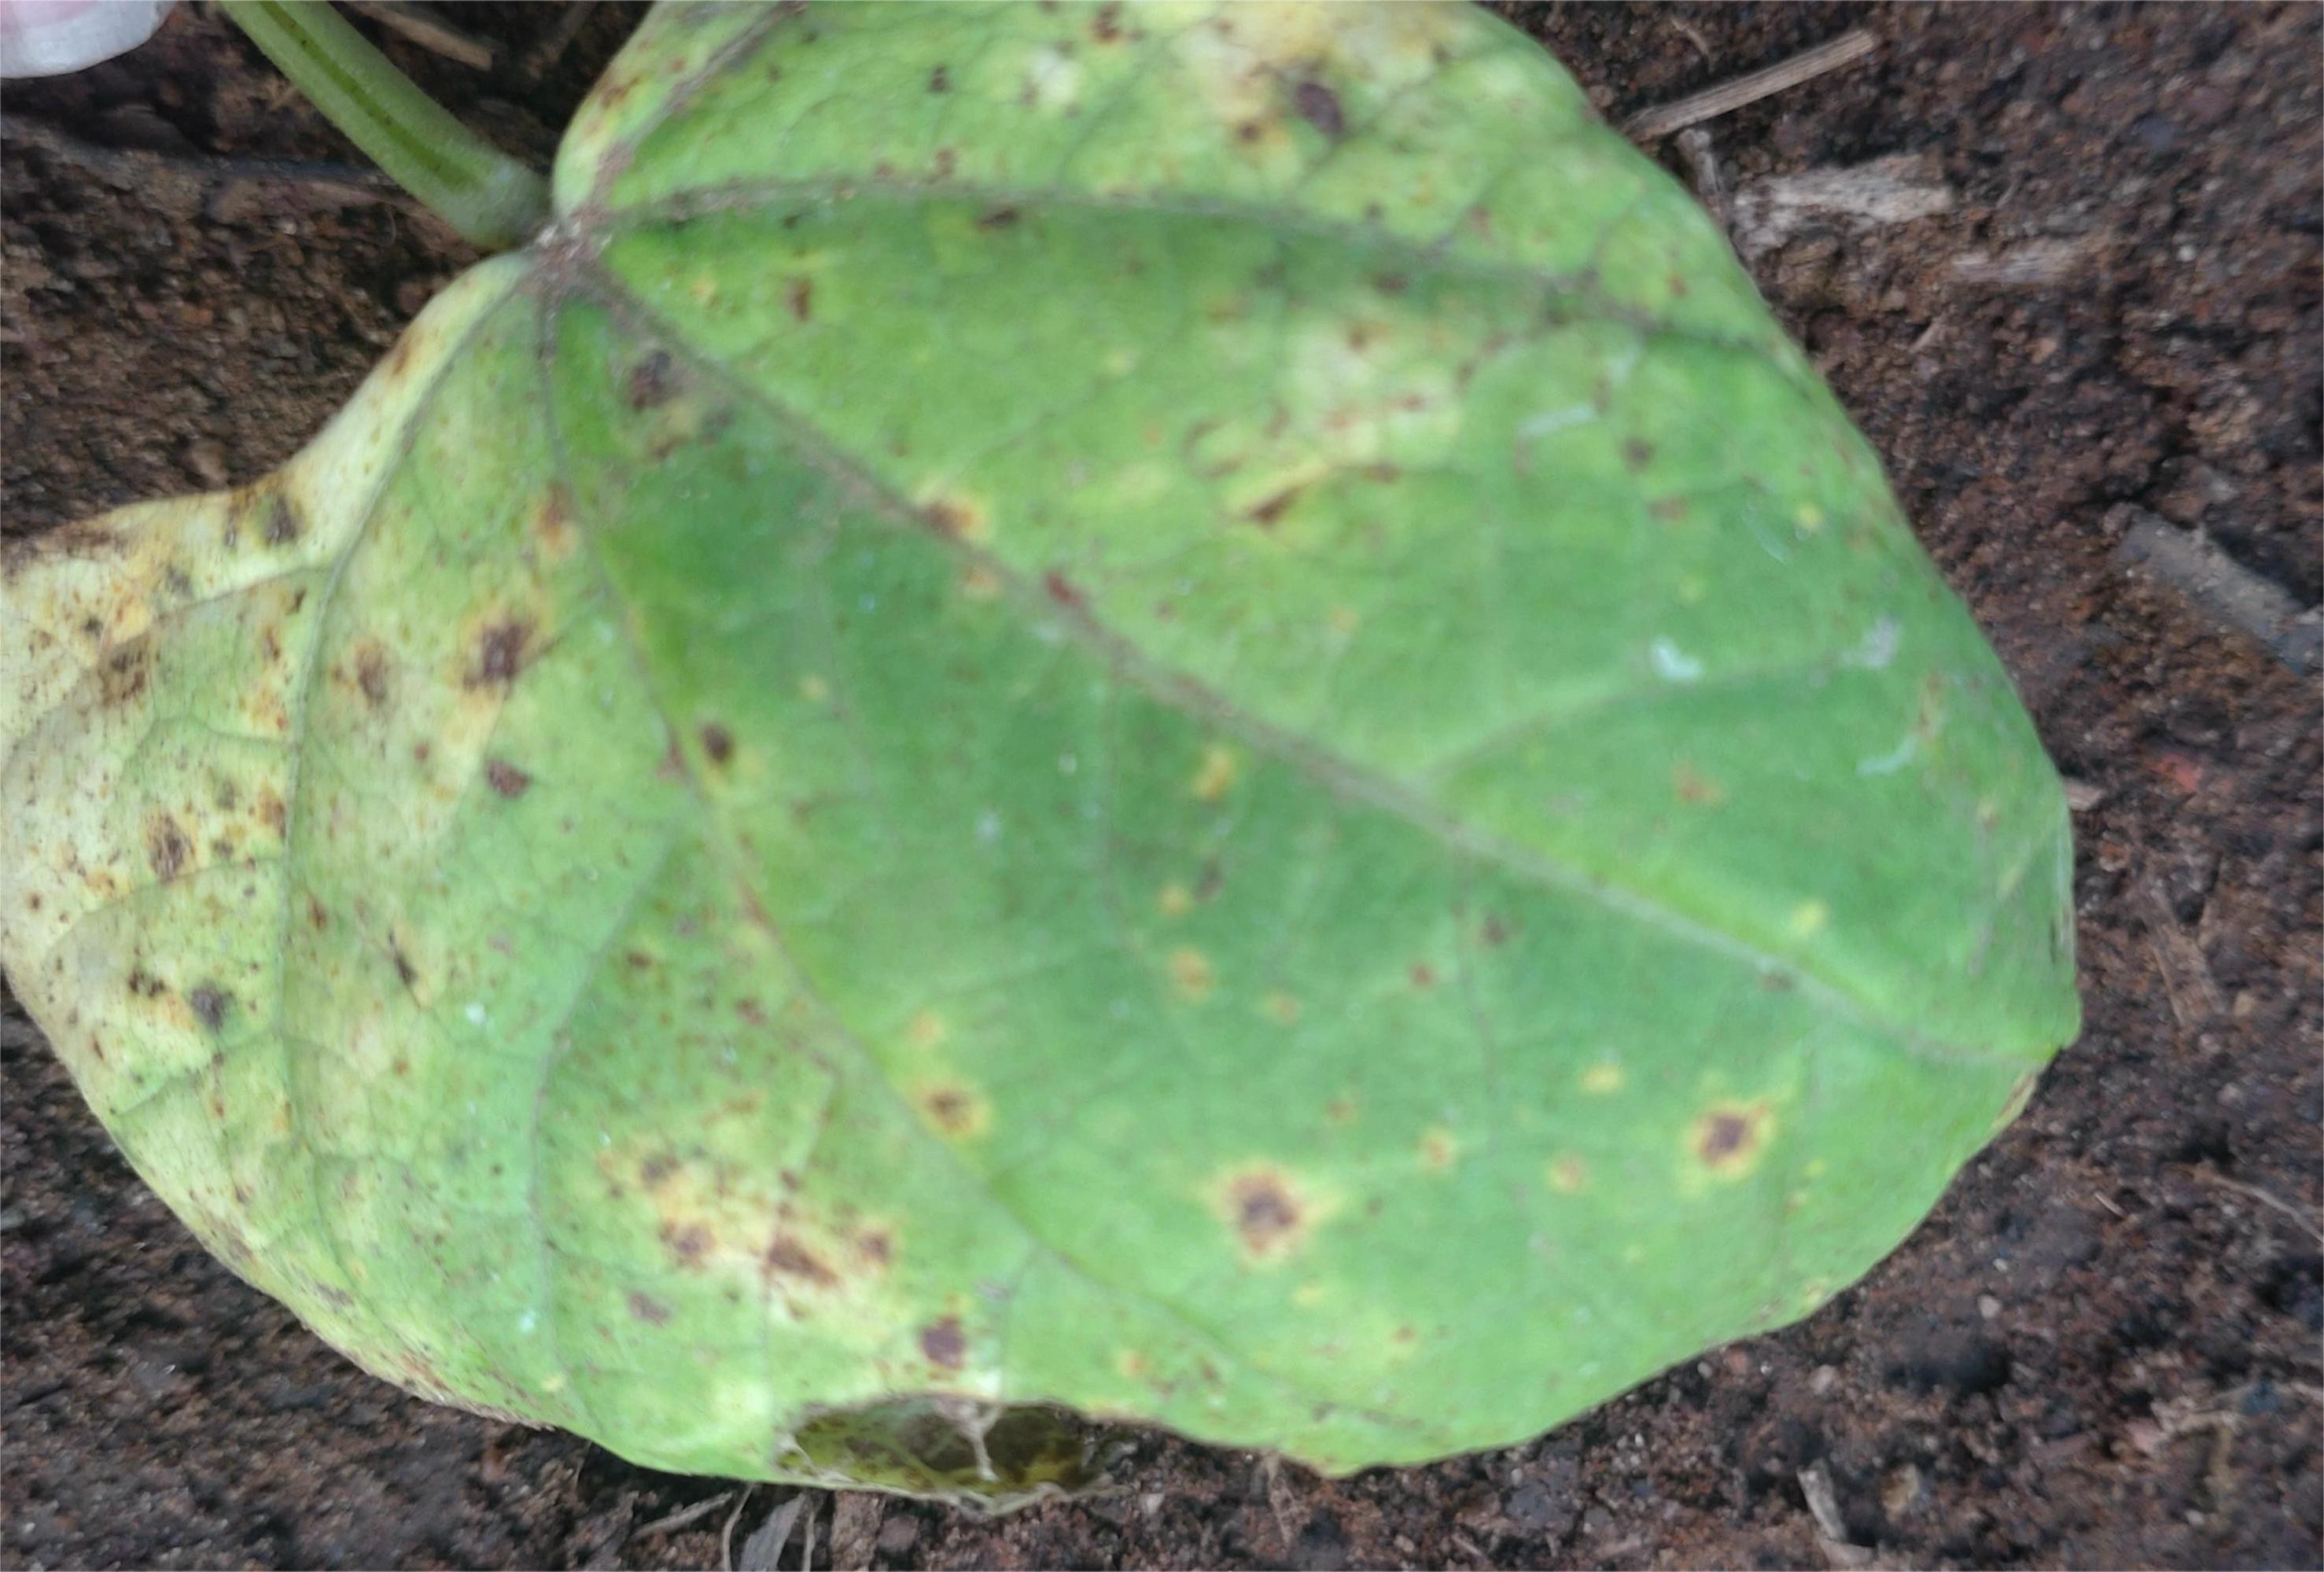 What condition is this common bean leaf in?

rust
